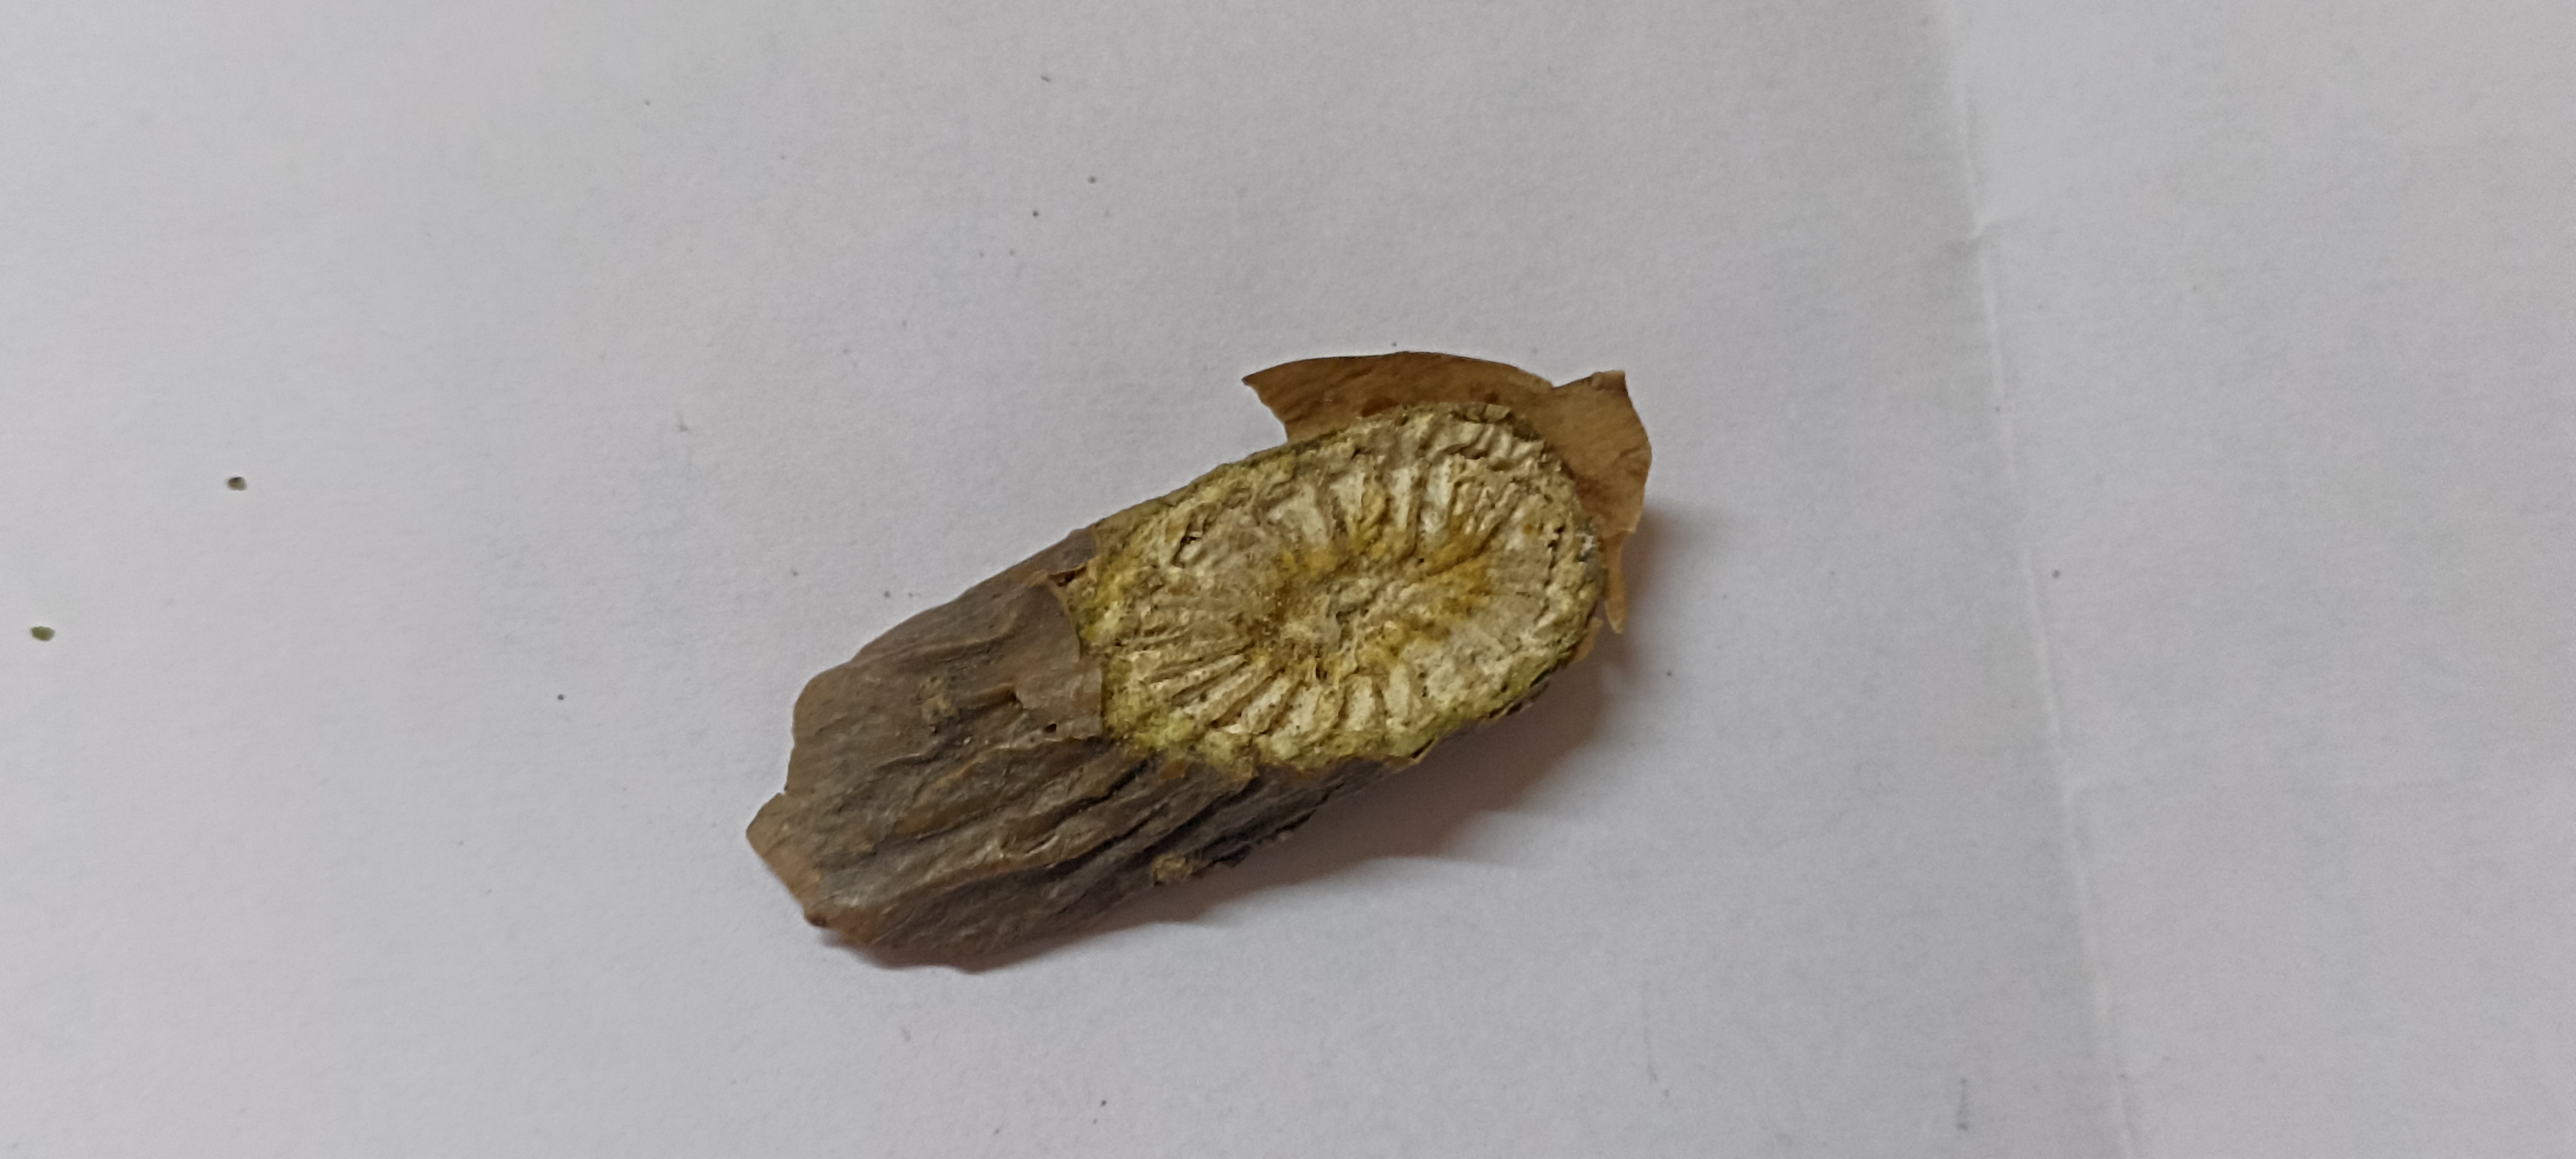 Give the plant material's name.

gulvel
